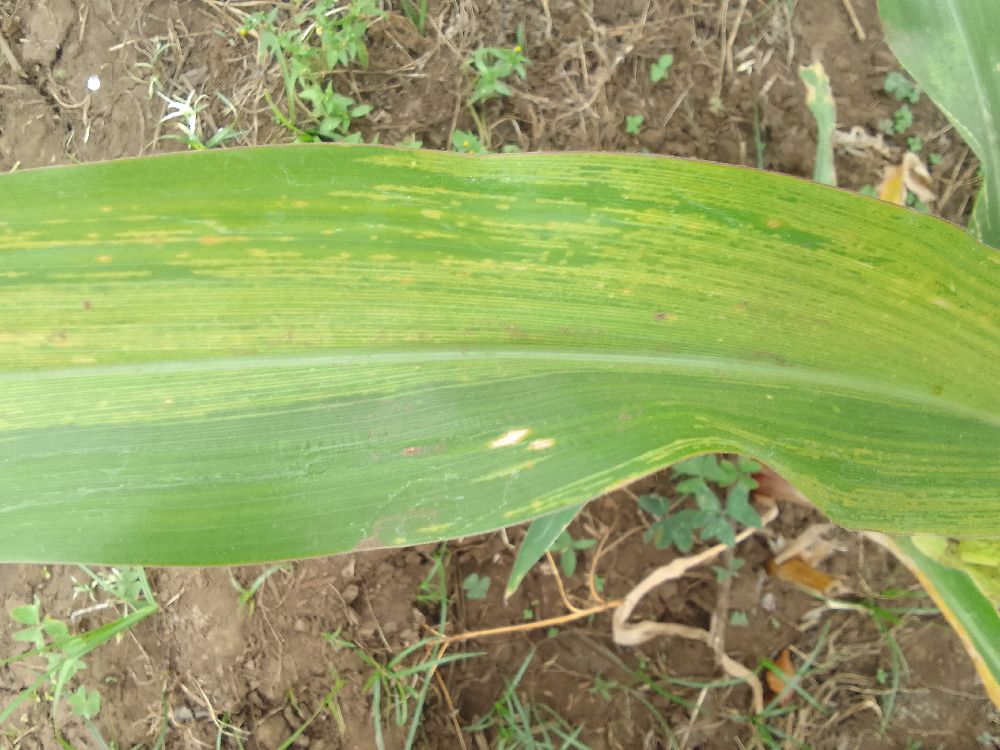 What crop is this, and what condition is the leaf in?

maize, maize lethal necrosis
